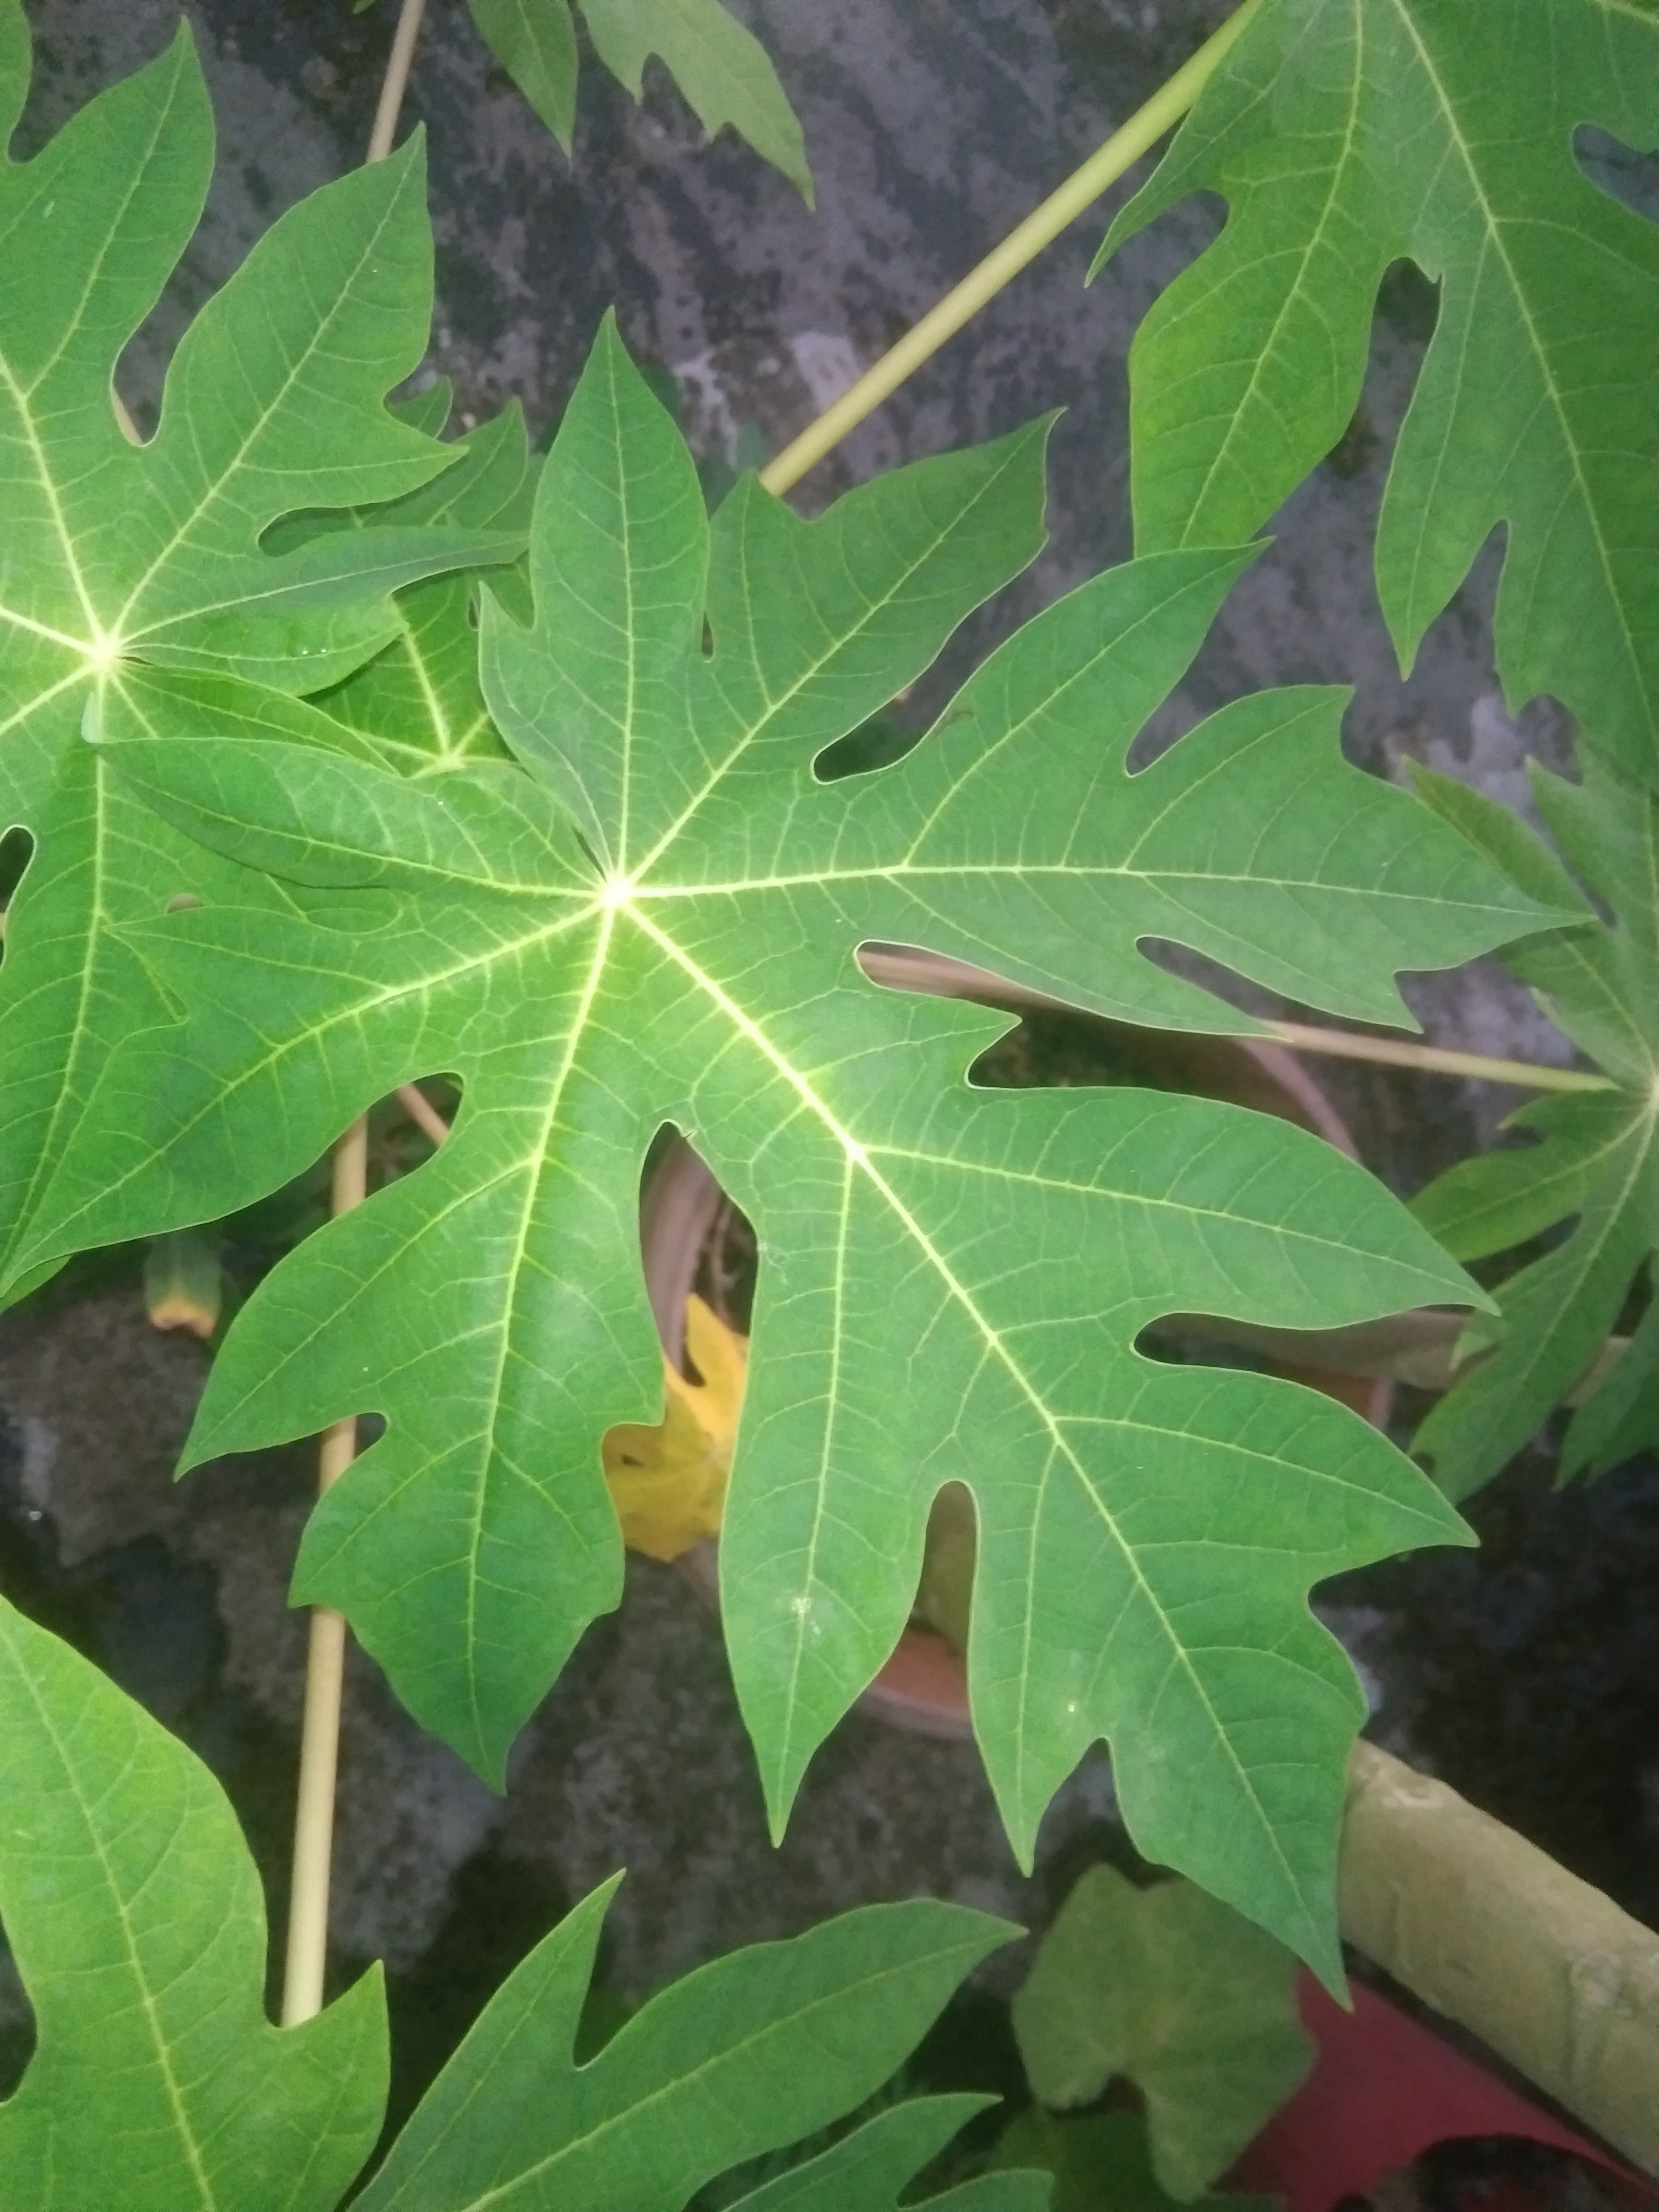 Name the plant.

papaya
